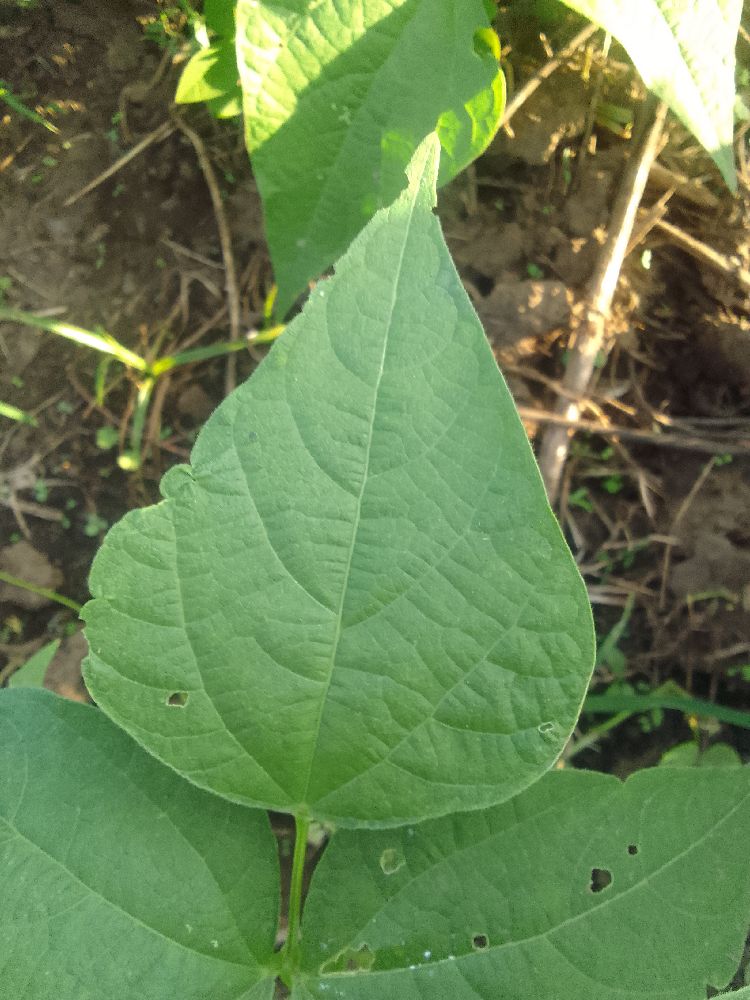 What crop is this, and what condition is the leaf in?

common bean, healthy
